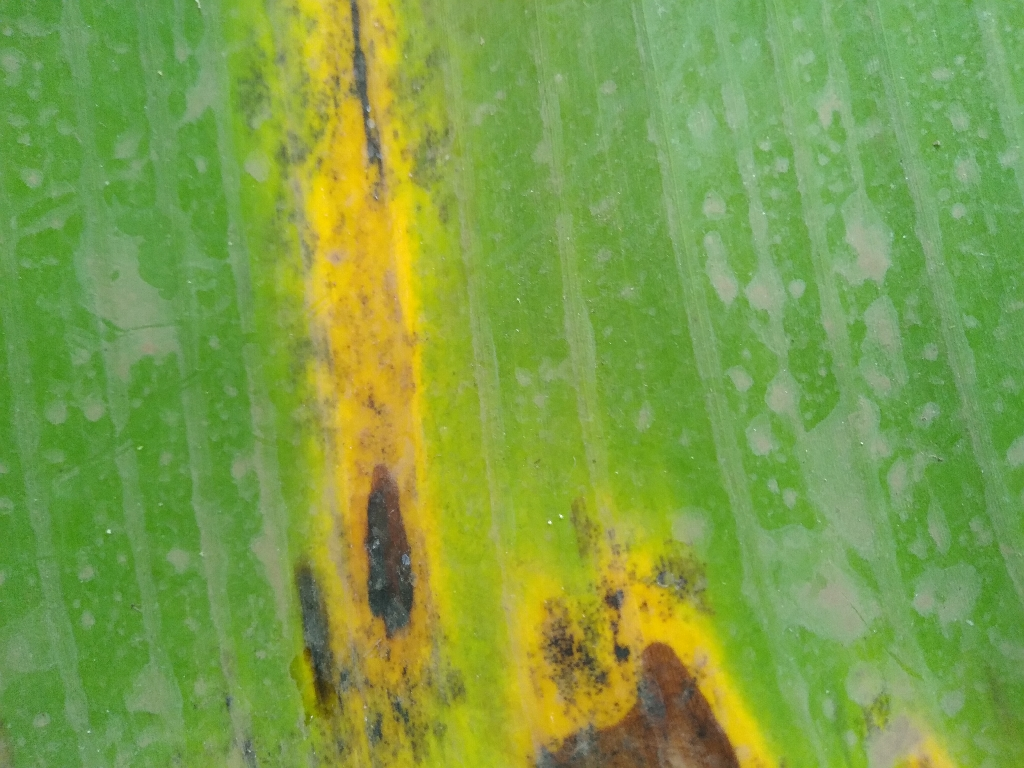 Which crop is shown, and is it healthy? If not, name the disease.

banana, black sigatoka
